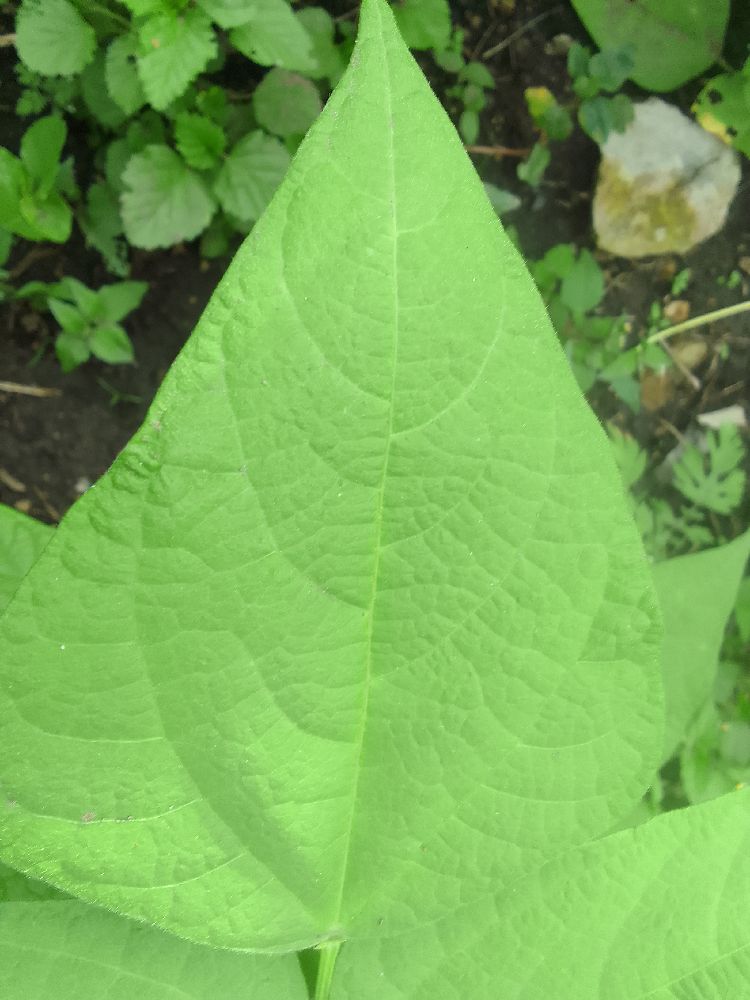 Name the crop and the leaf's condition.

common bean, healthy
